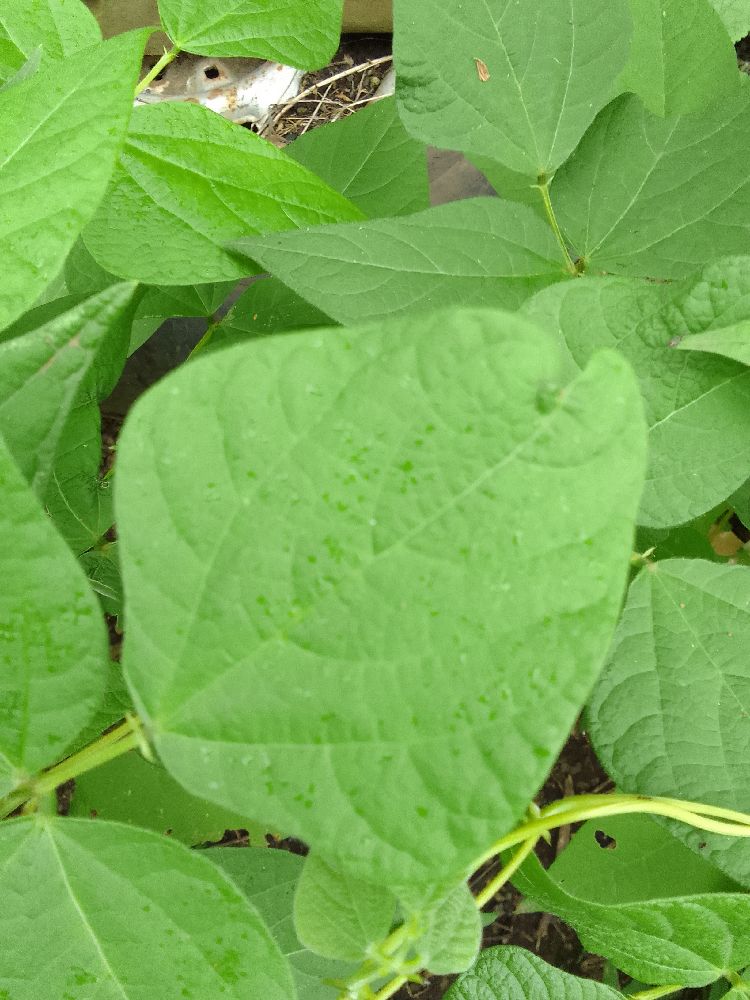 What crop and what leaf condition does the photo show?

common bean, healthy
